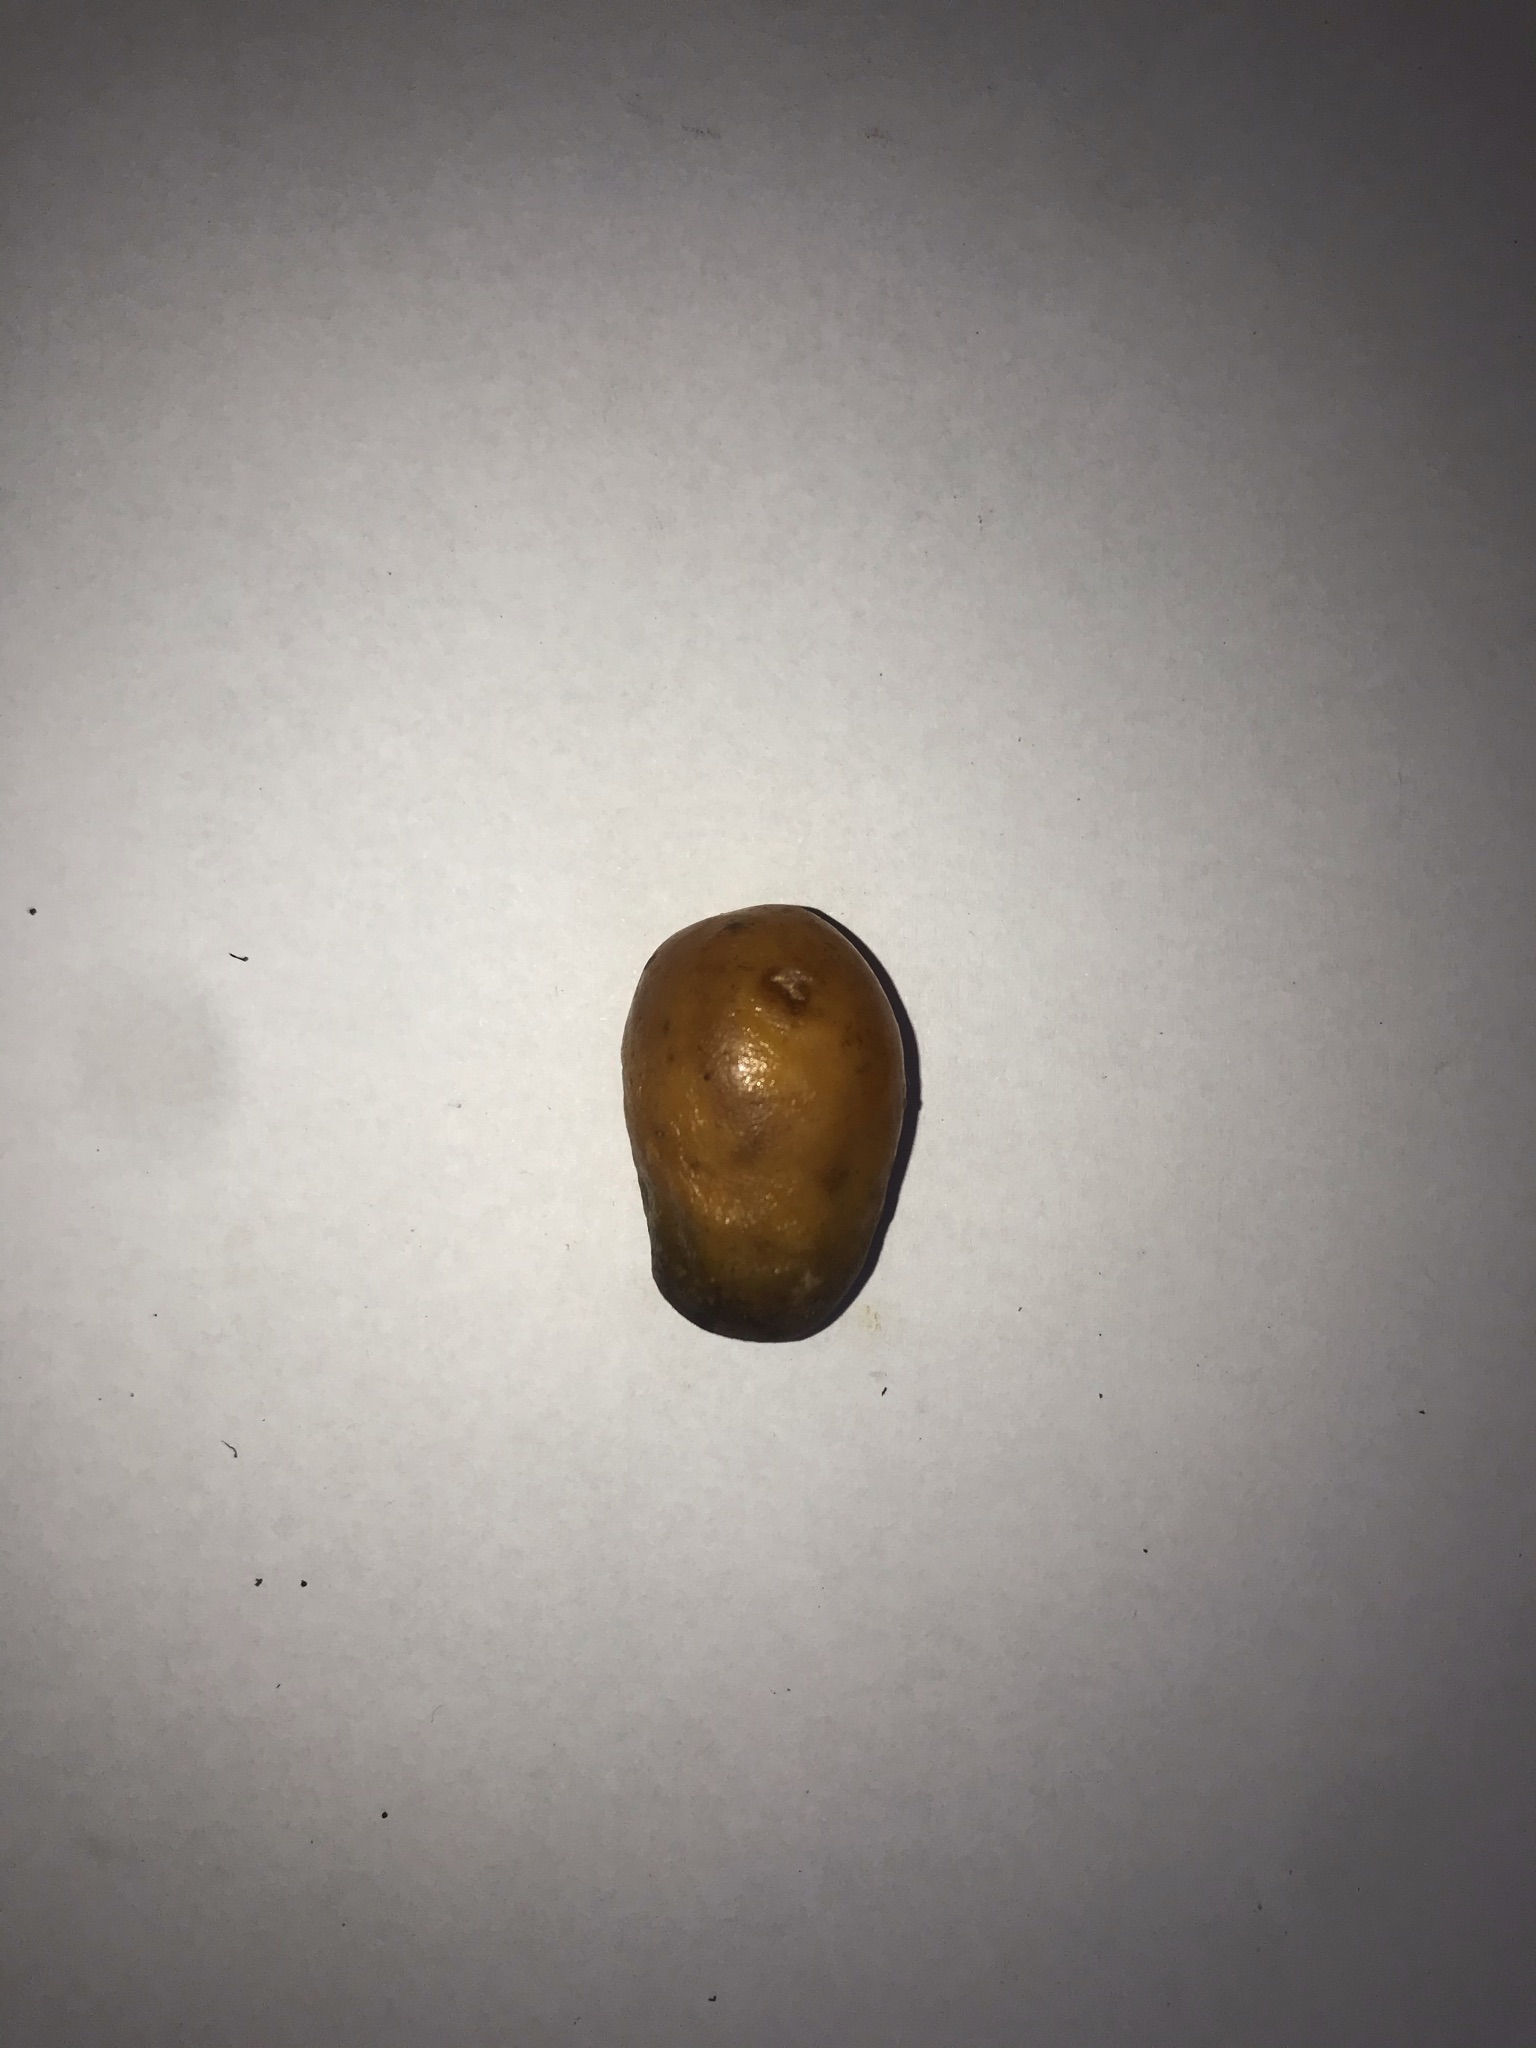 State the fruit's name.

siriguela
